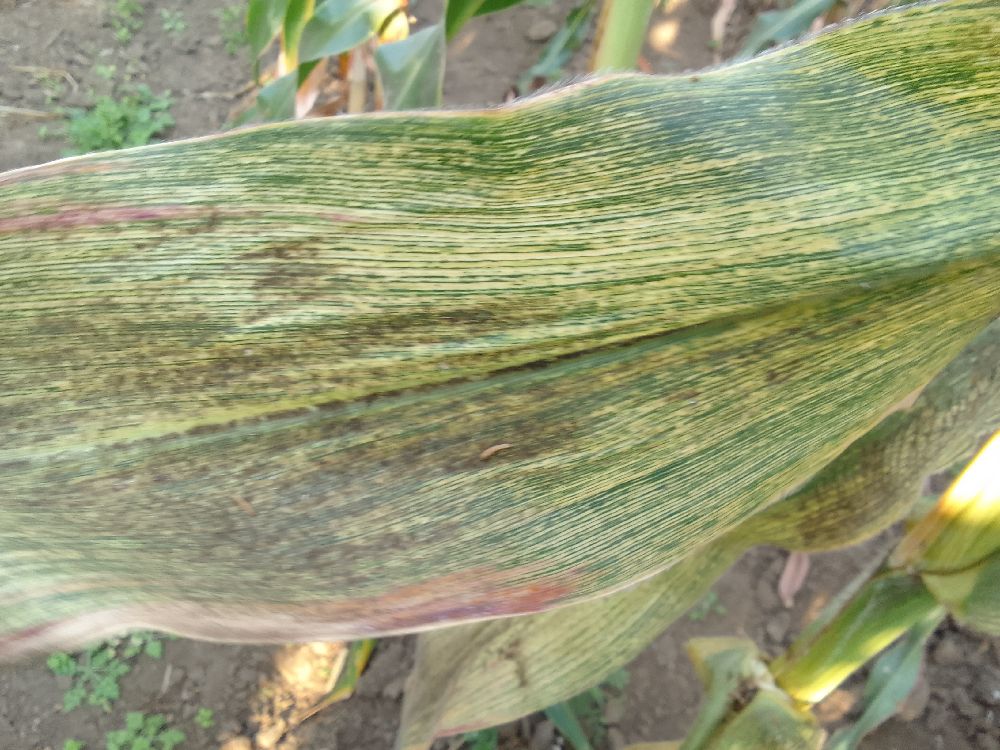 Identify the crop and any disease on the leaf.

maize, maize streak virus
